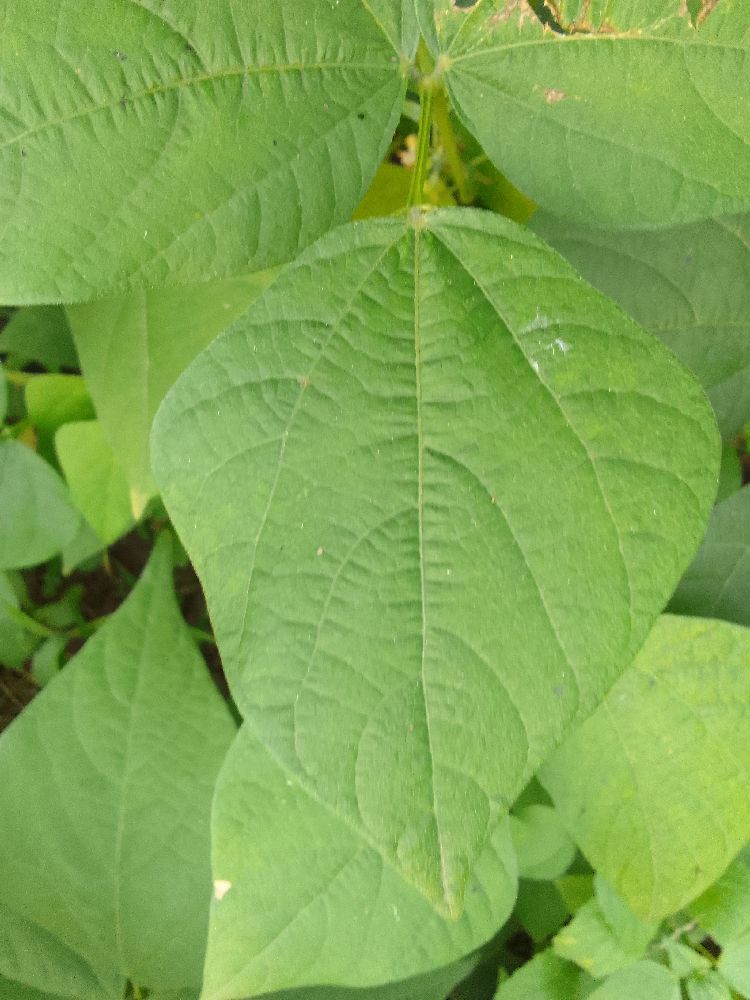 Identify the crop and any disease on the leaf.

common bean, healthy
